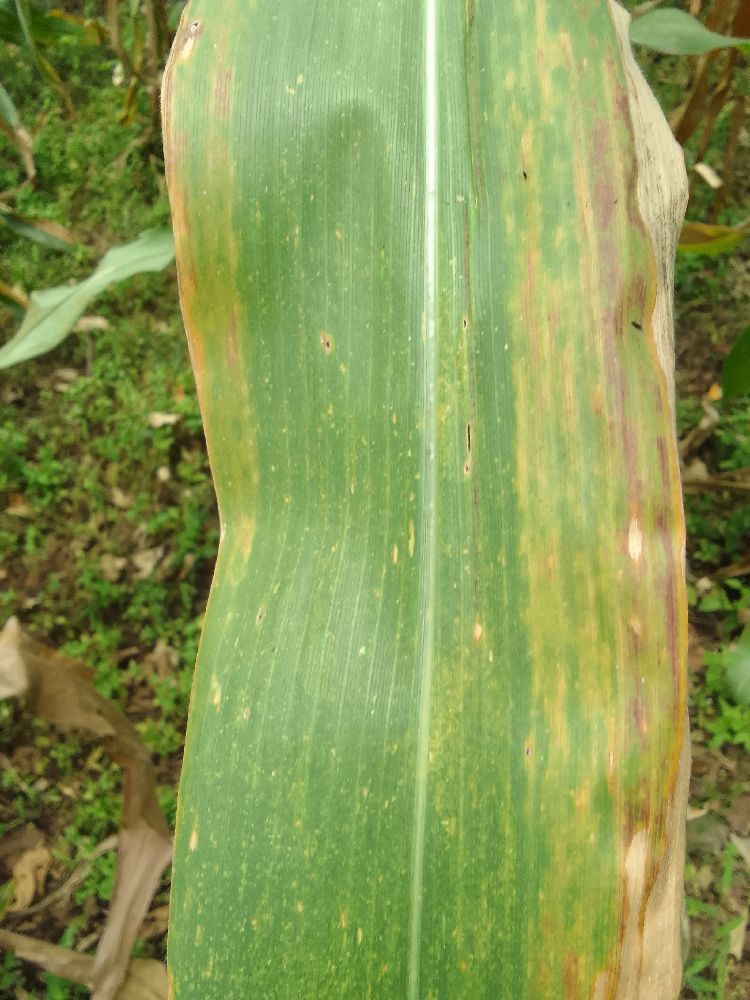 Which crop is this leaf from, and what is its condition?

maize, maize lethal necrosis
